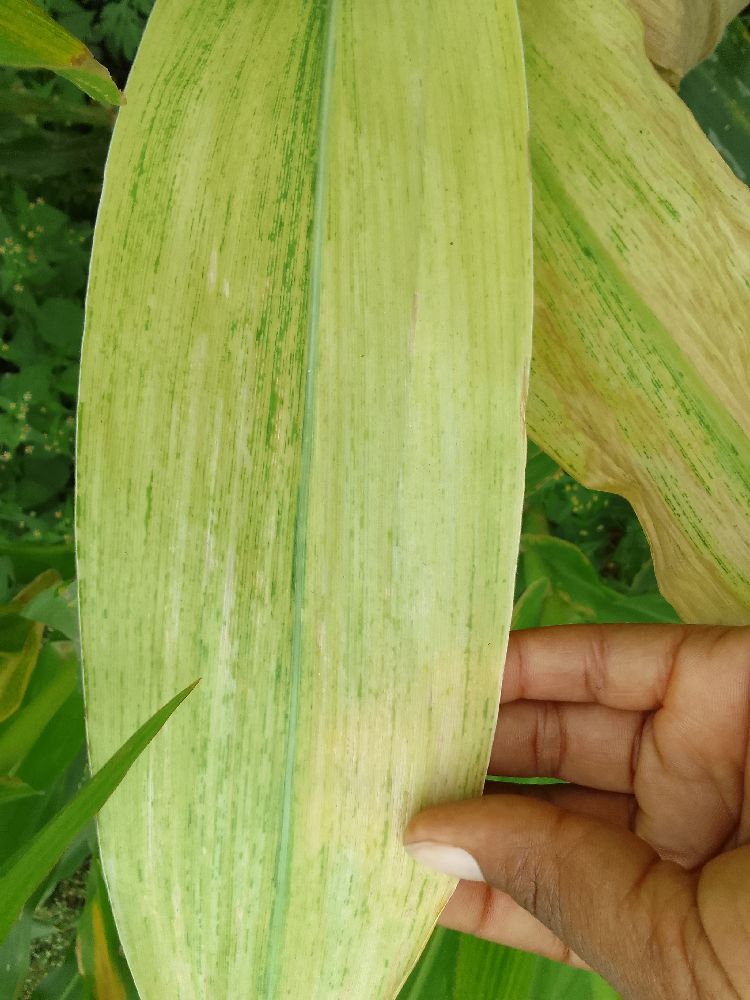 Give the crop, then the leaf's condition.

maize, maize lethal necrosis
